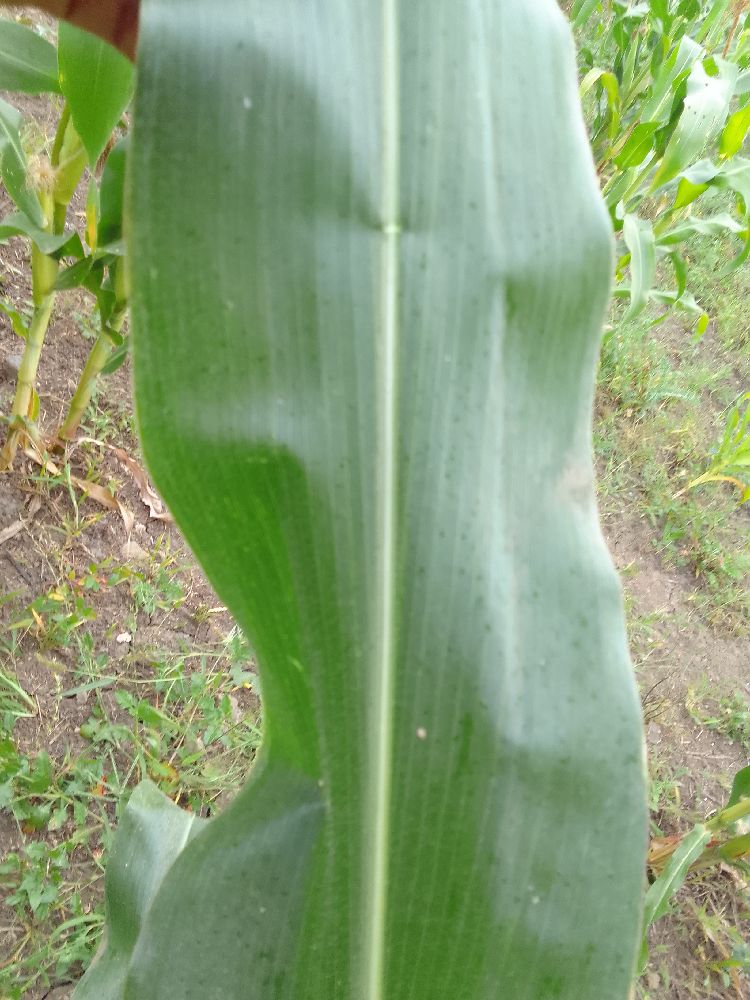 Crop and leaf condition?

maize, healthy
